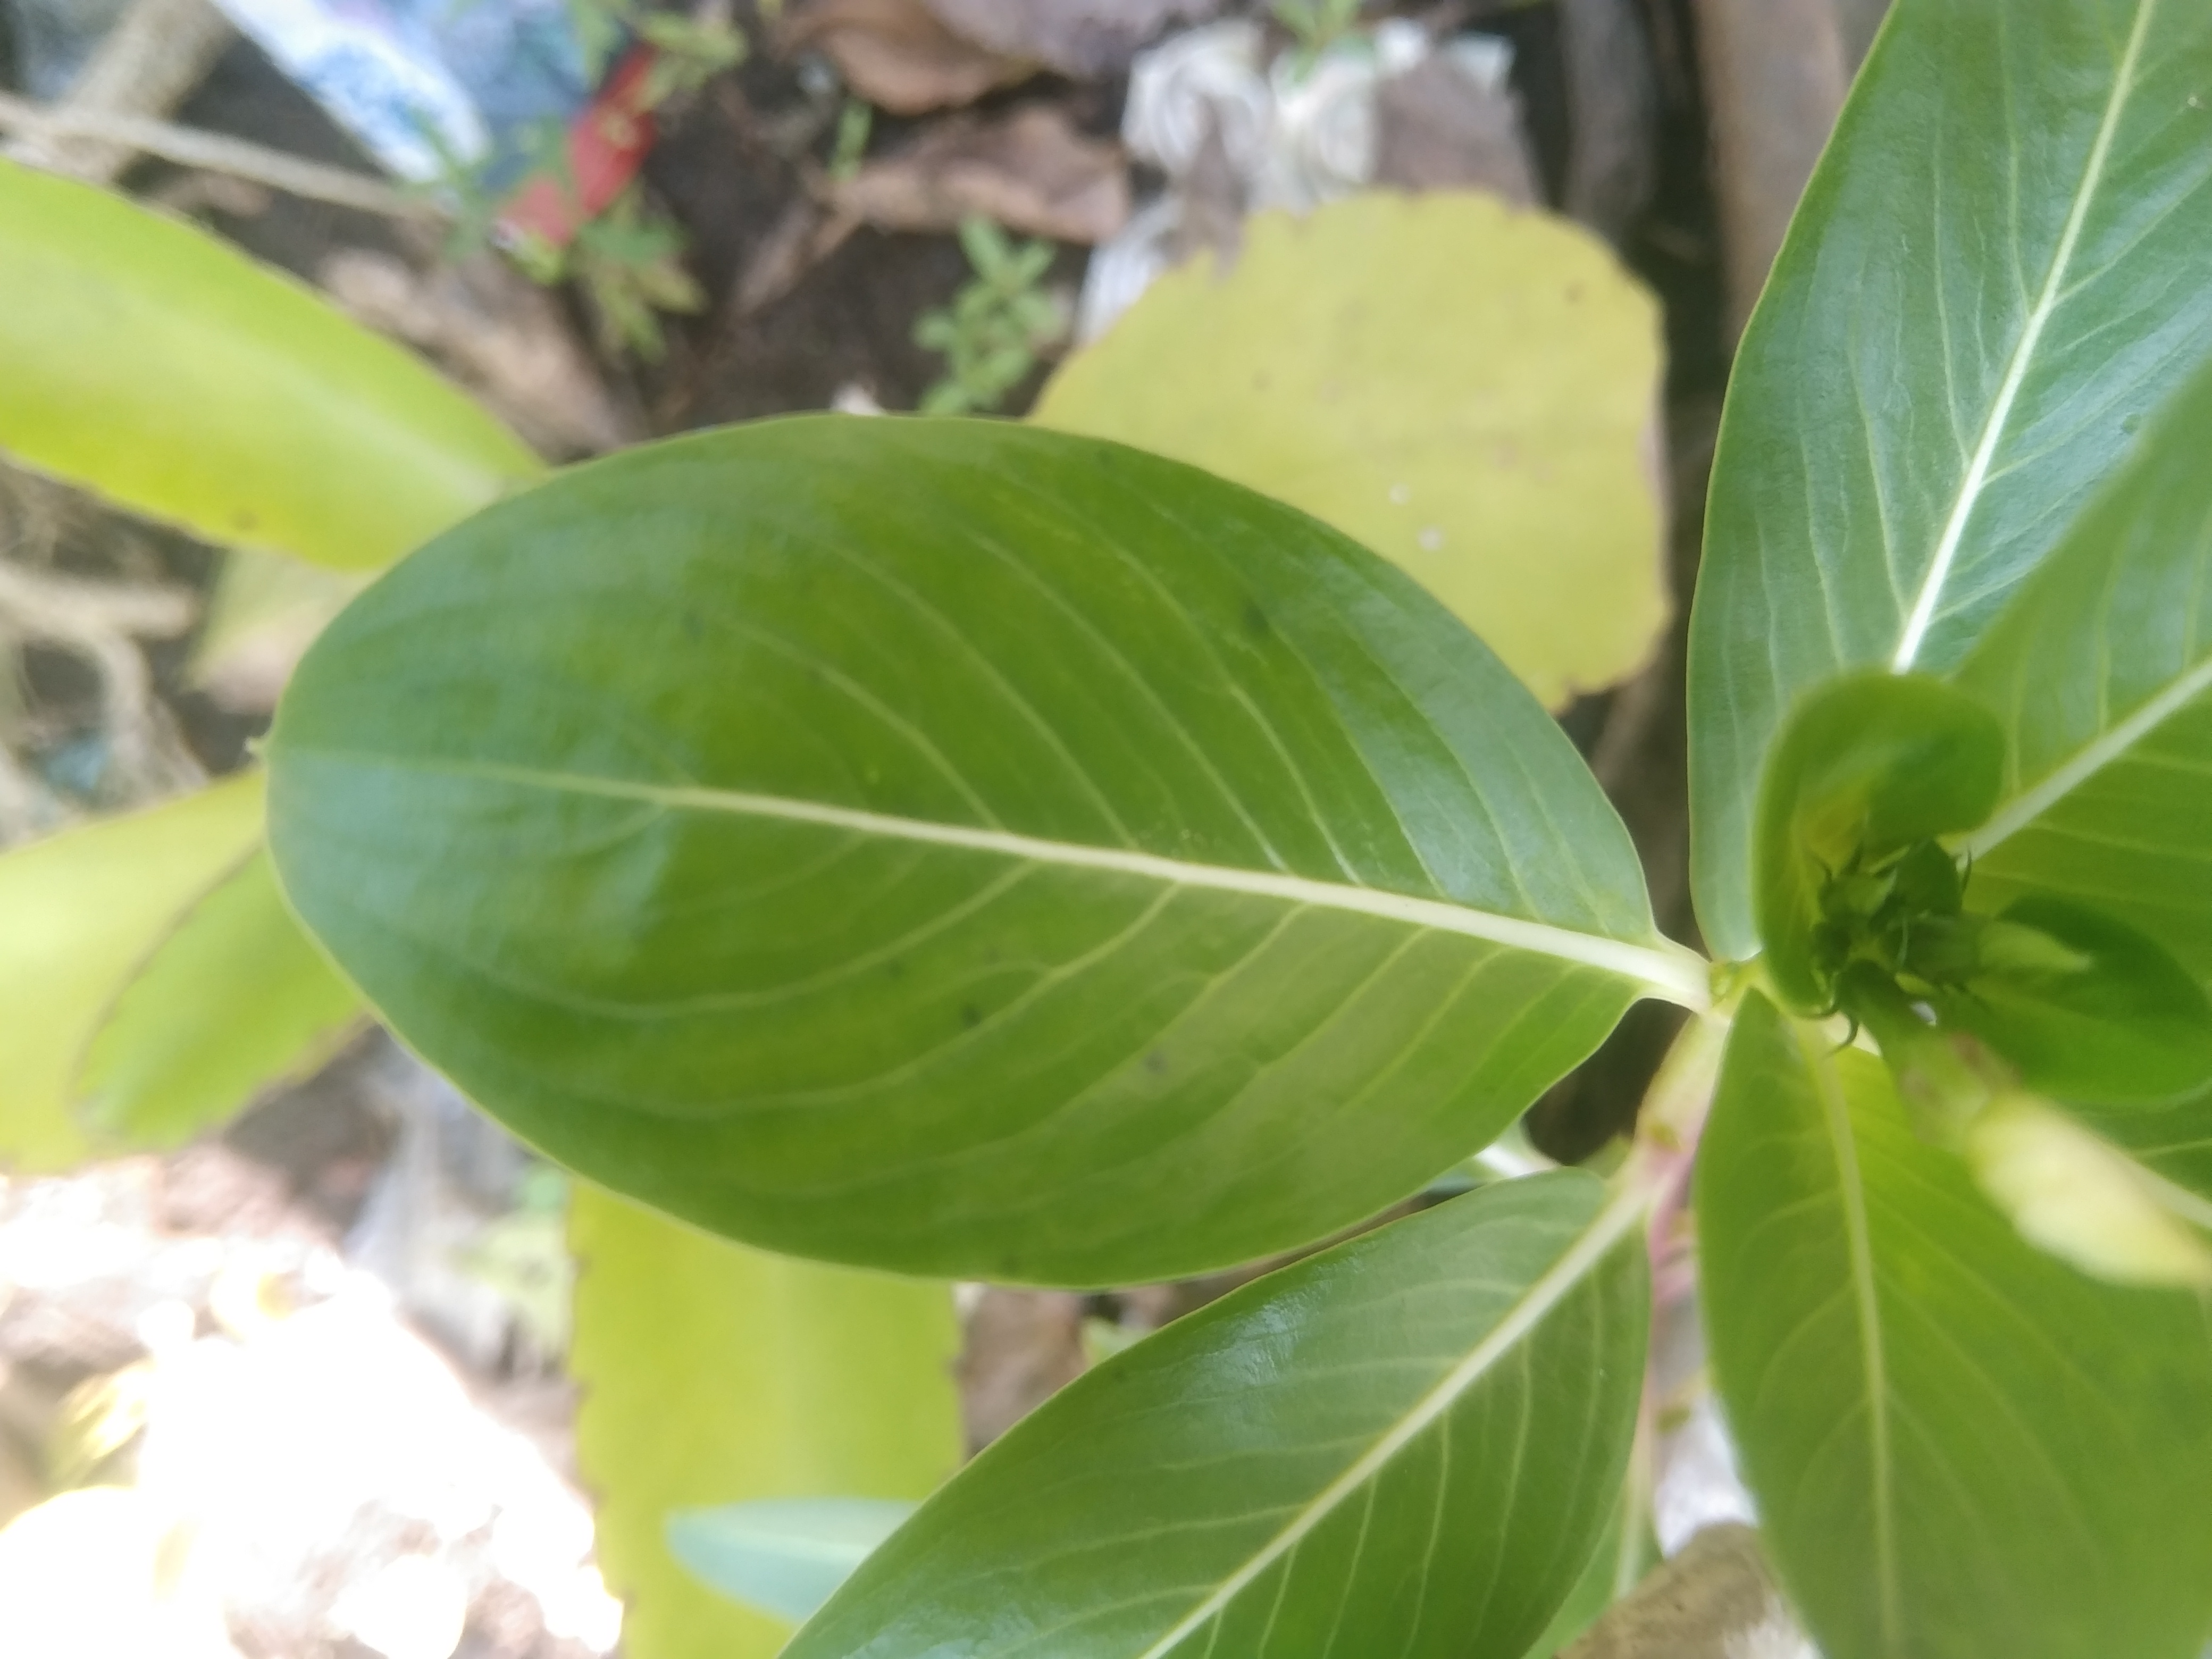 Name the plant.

rose periwinkle
